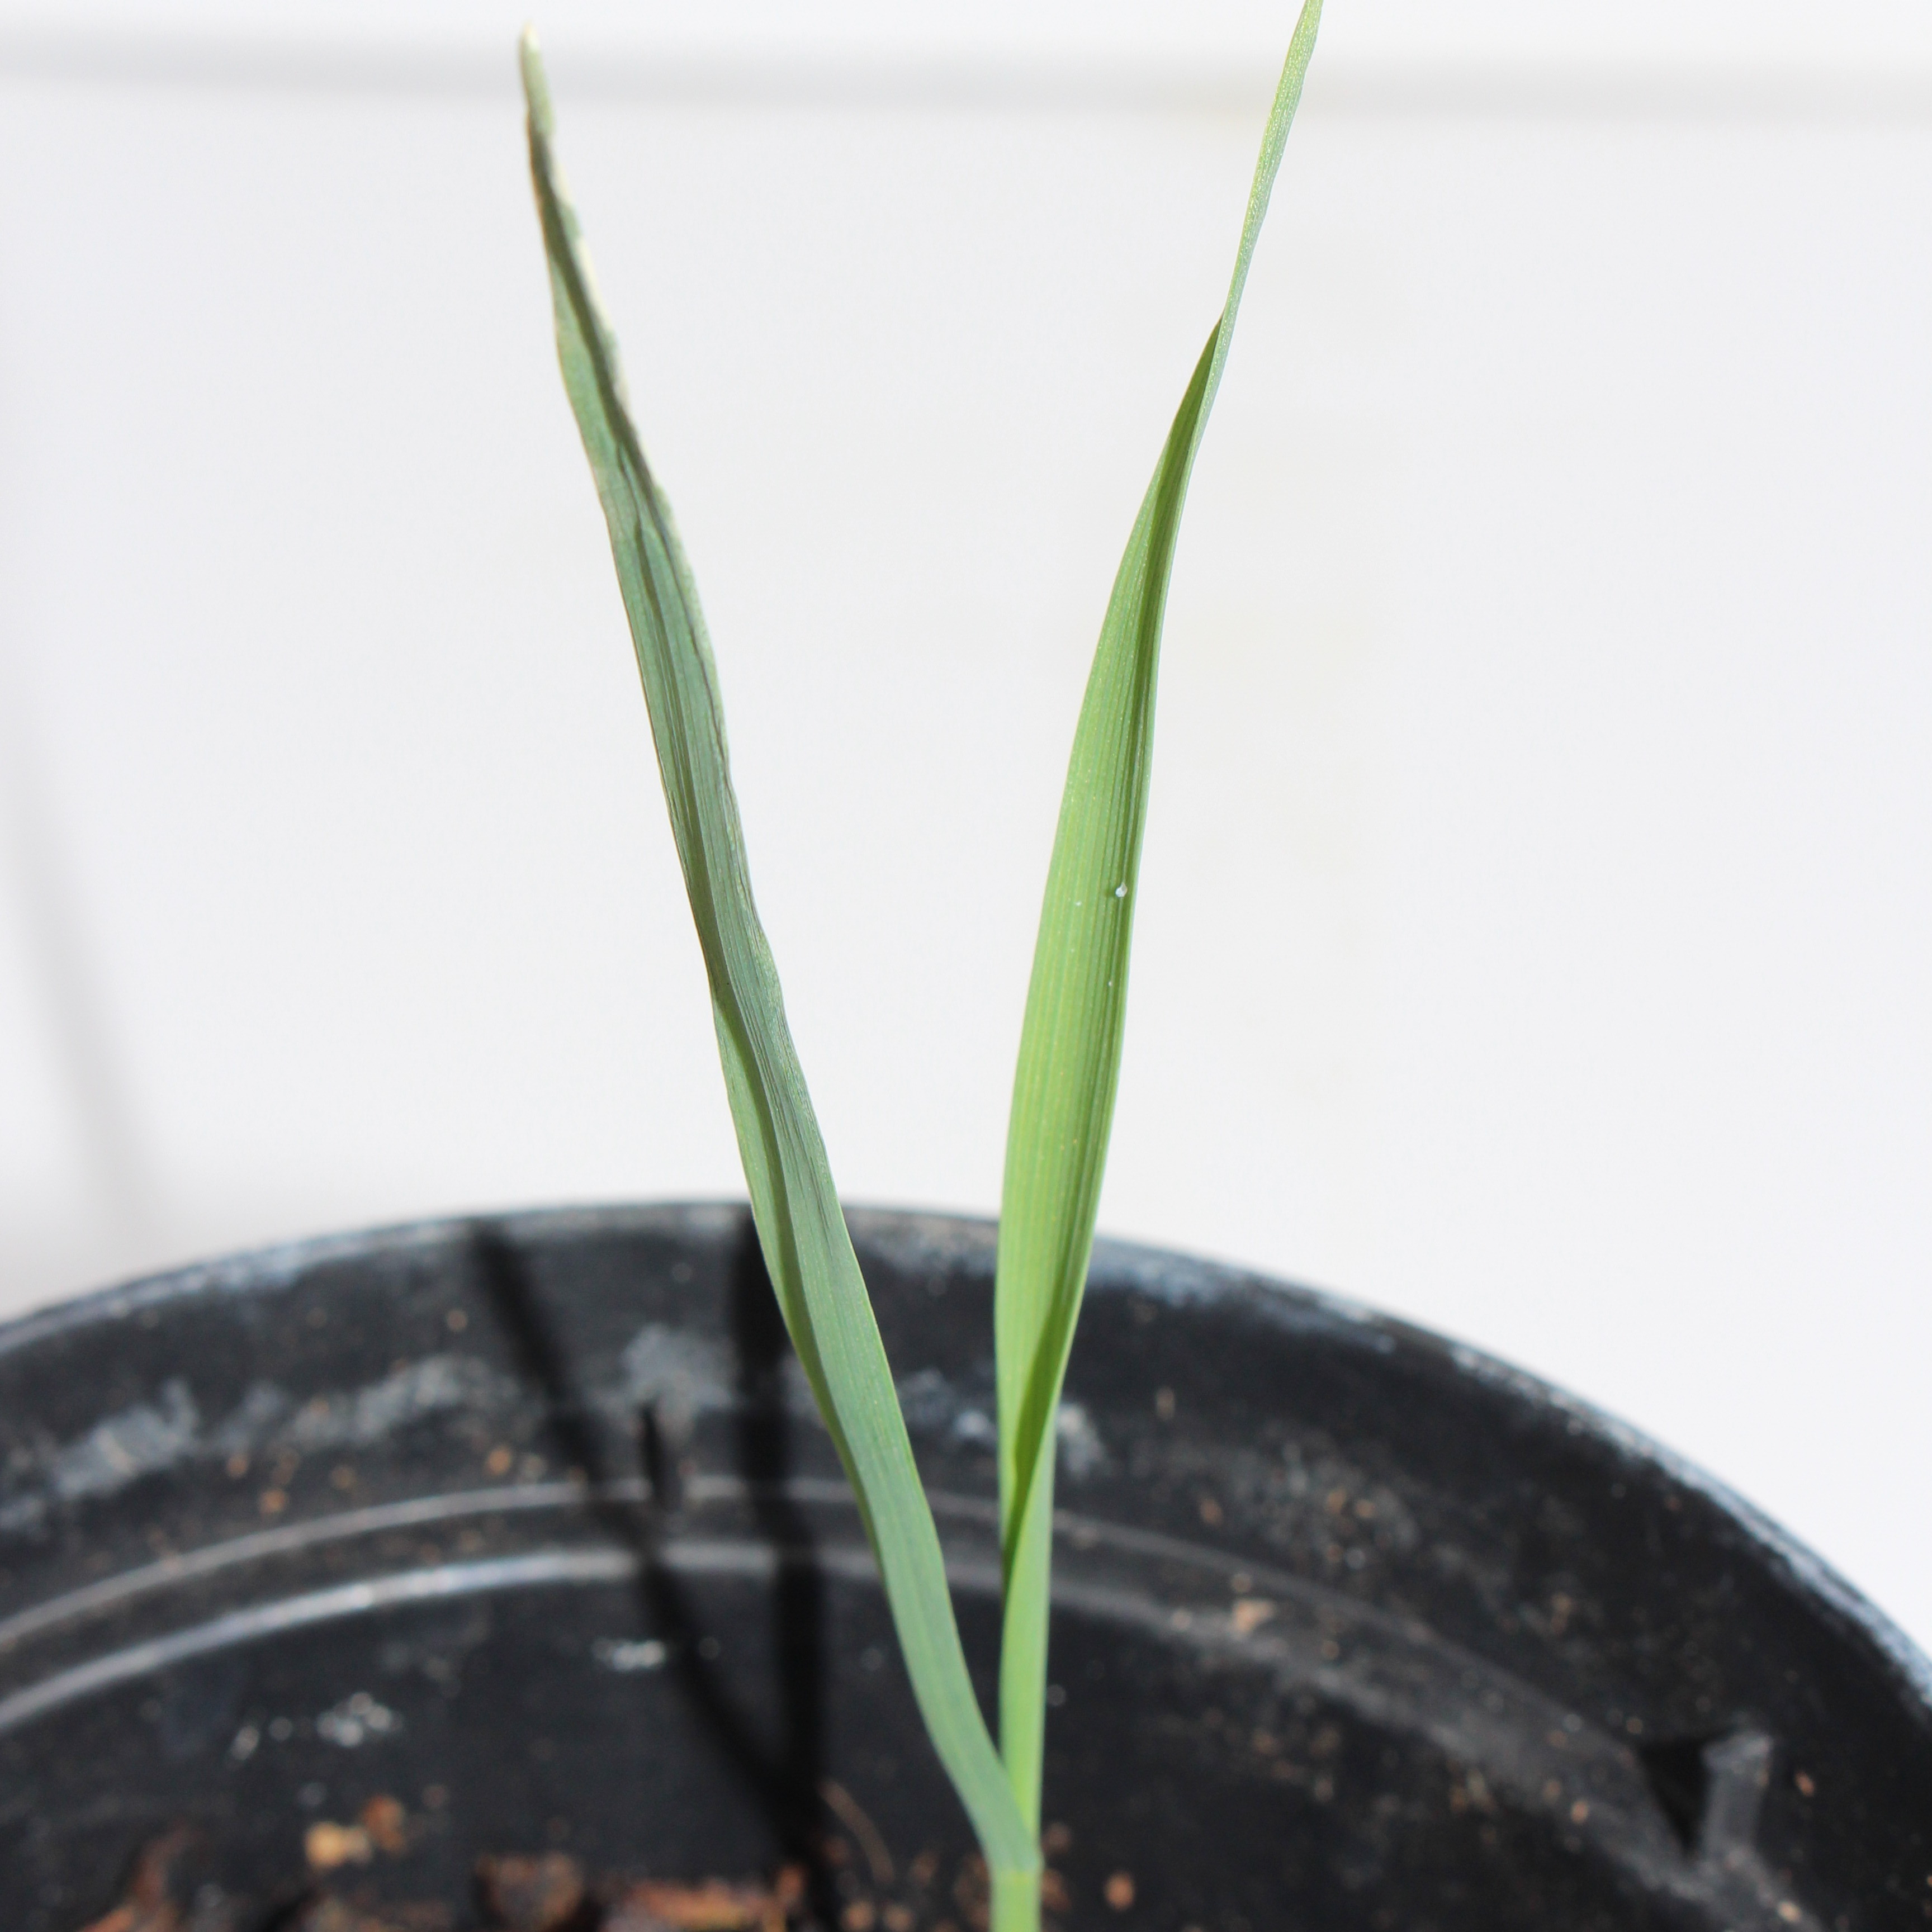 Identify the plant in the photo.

Avena sterilis
